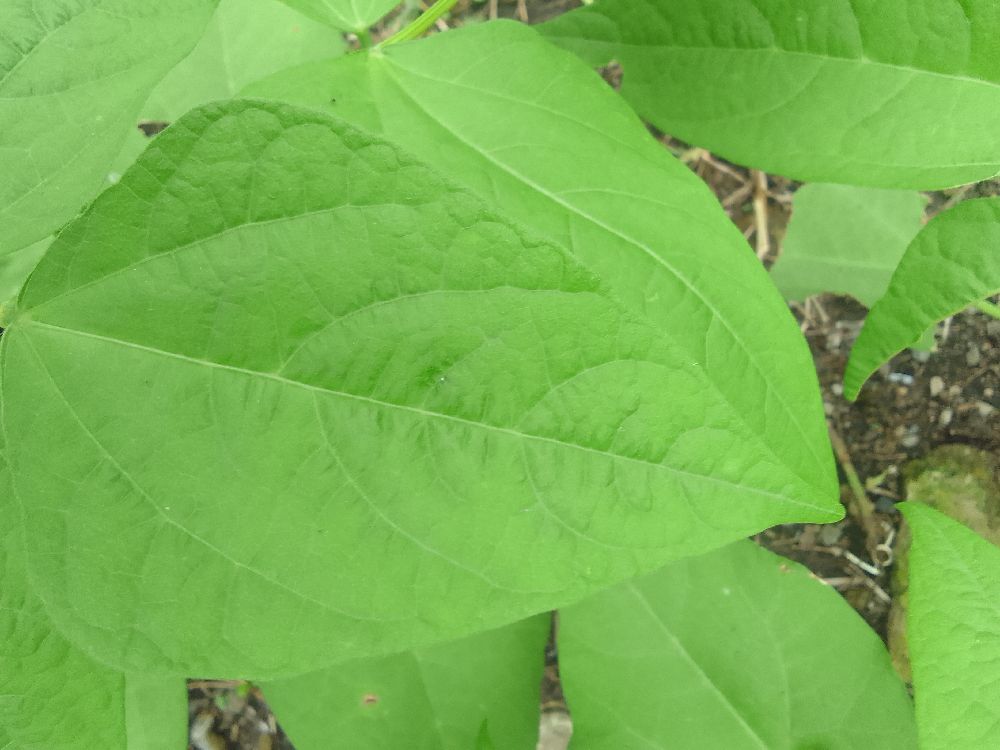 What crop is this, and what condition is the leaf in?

common bean, healthy
